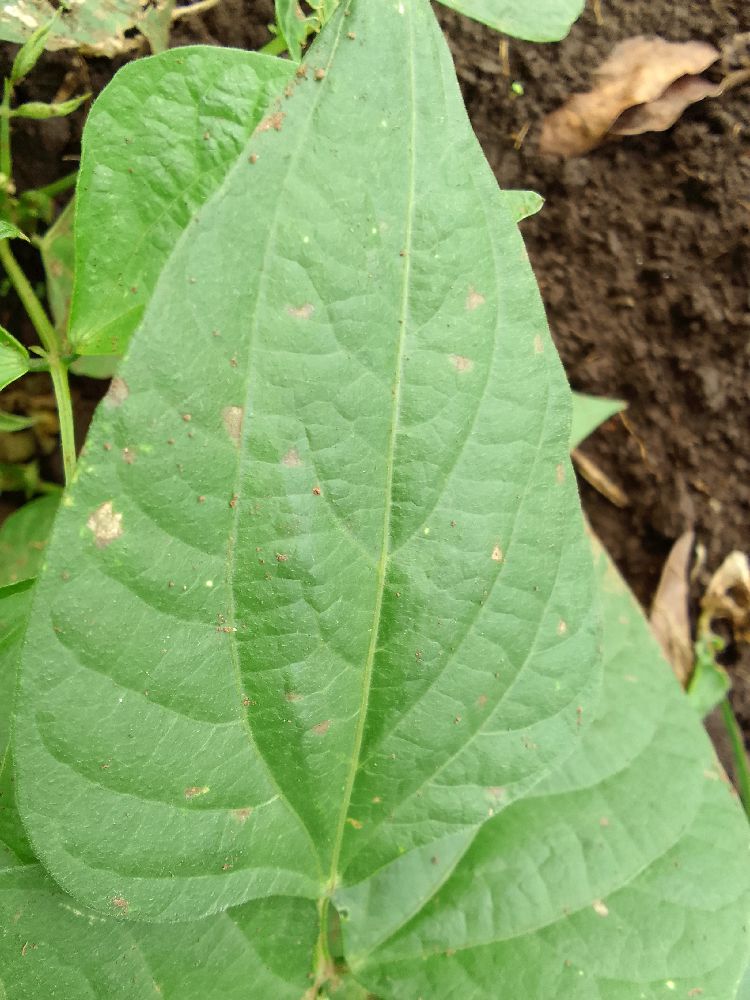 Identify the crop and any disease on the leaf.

common bean, healthy
